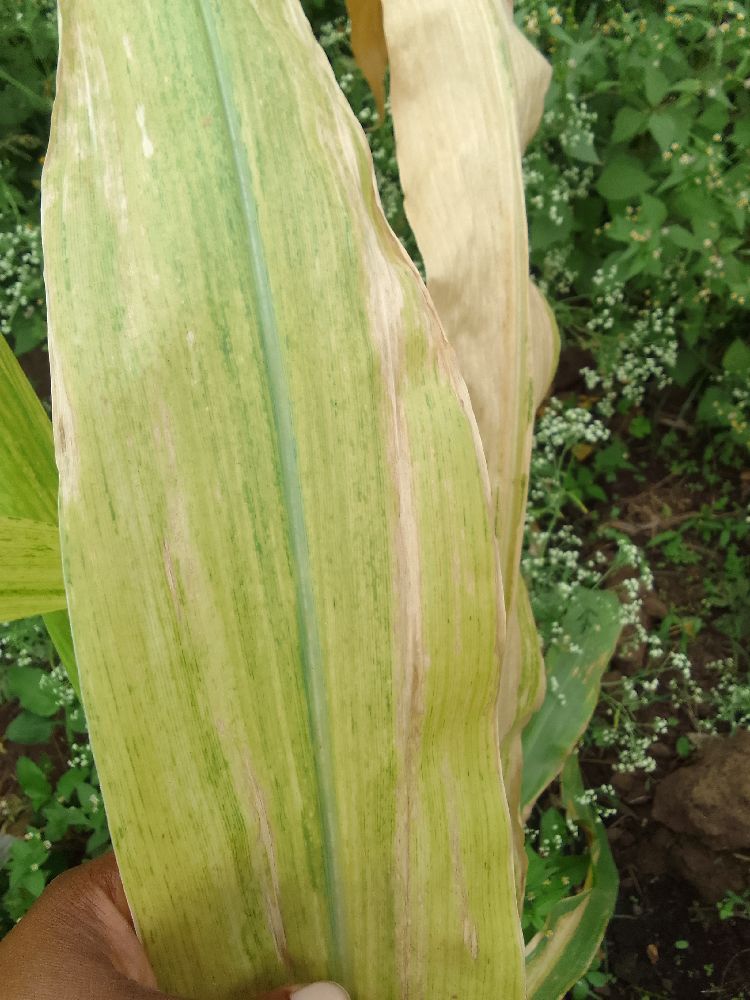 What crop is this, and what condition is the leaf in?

maize, maize lethal necrosis
